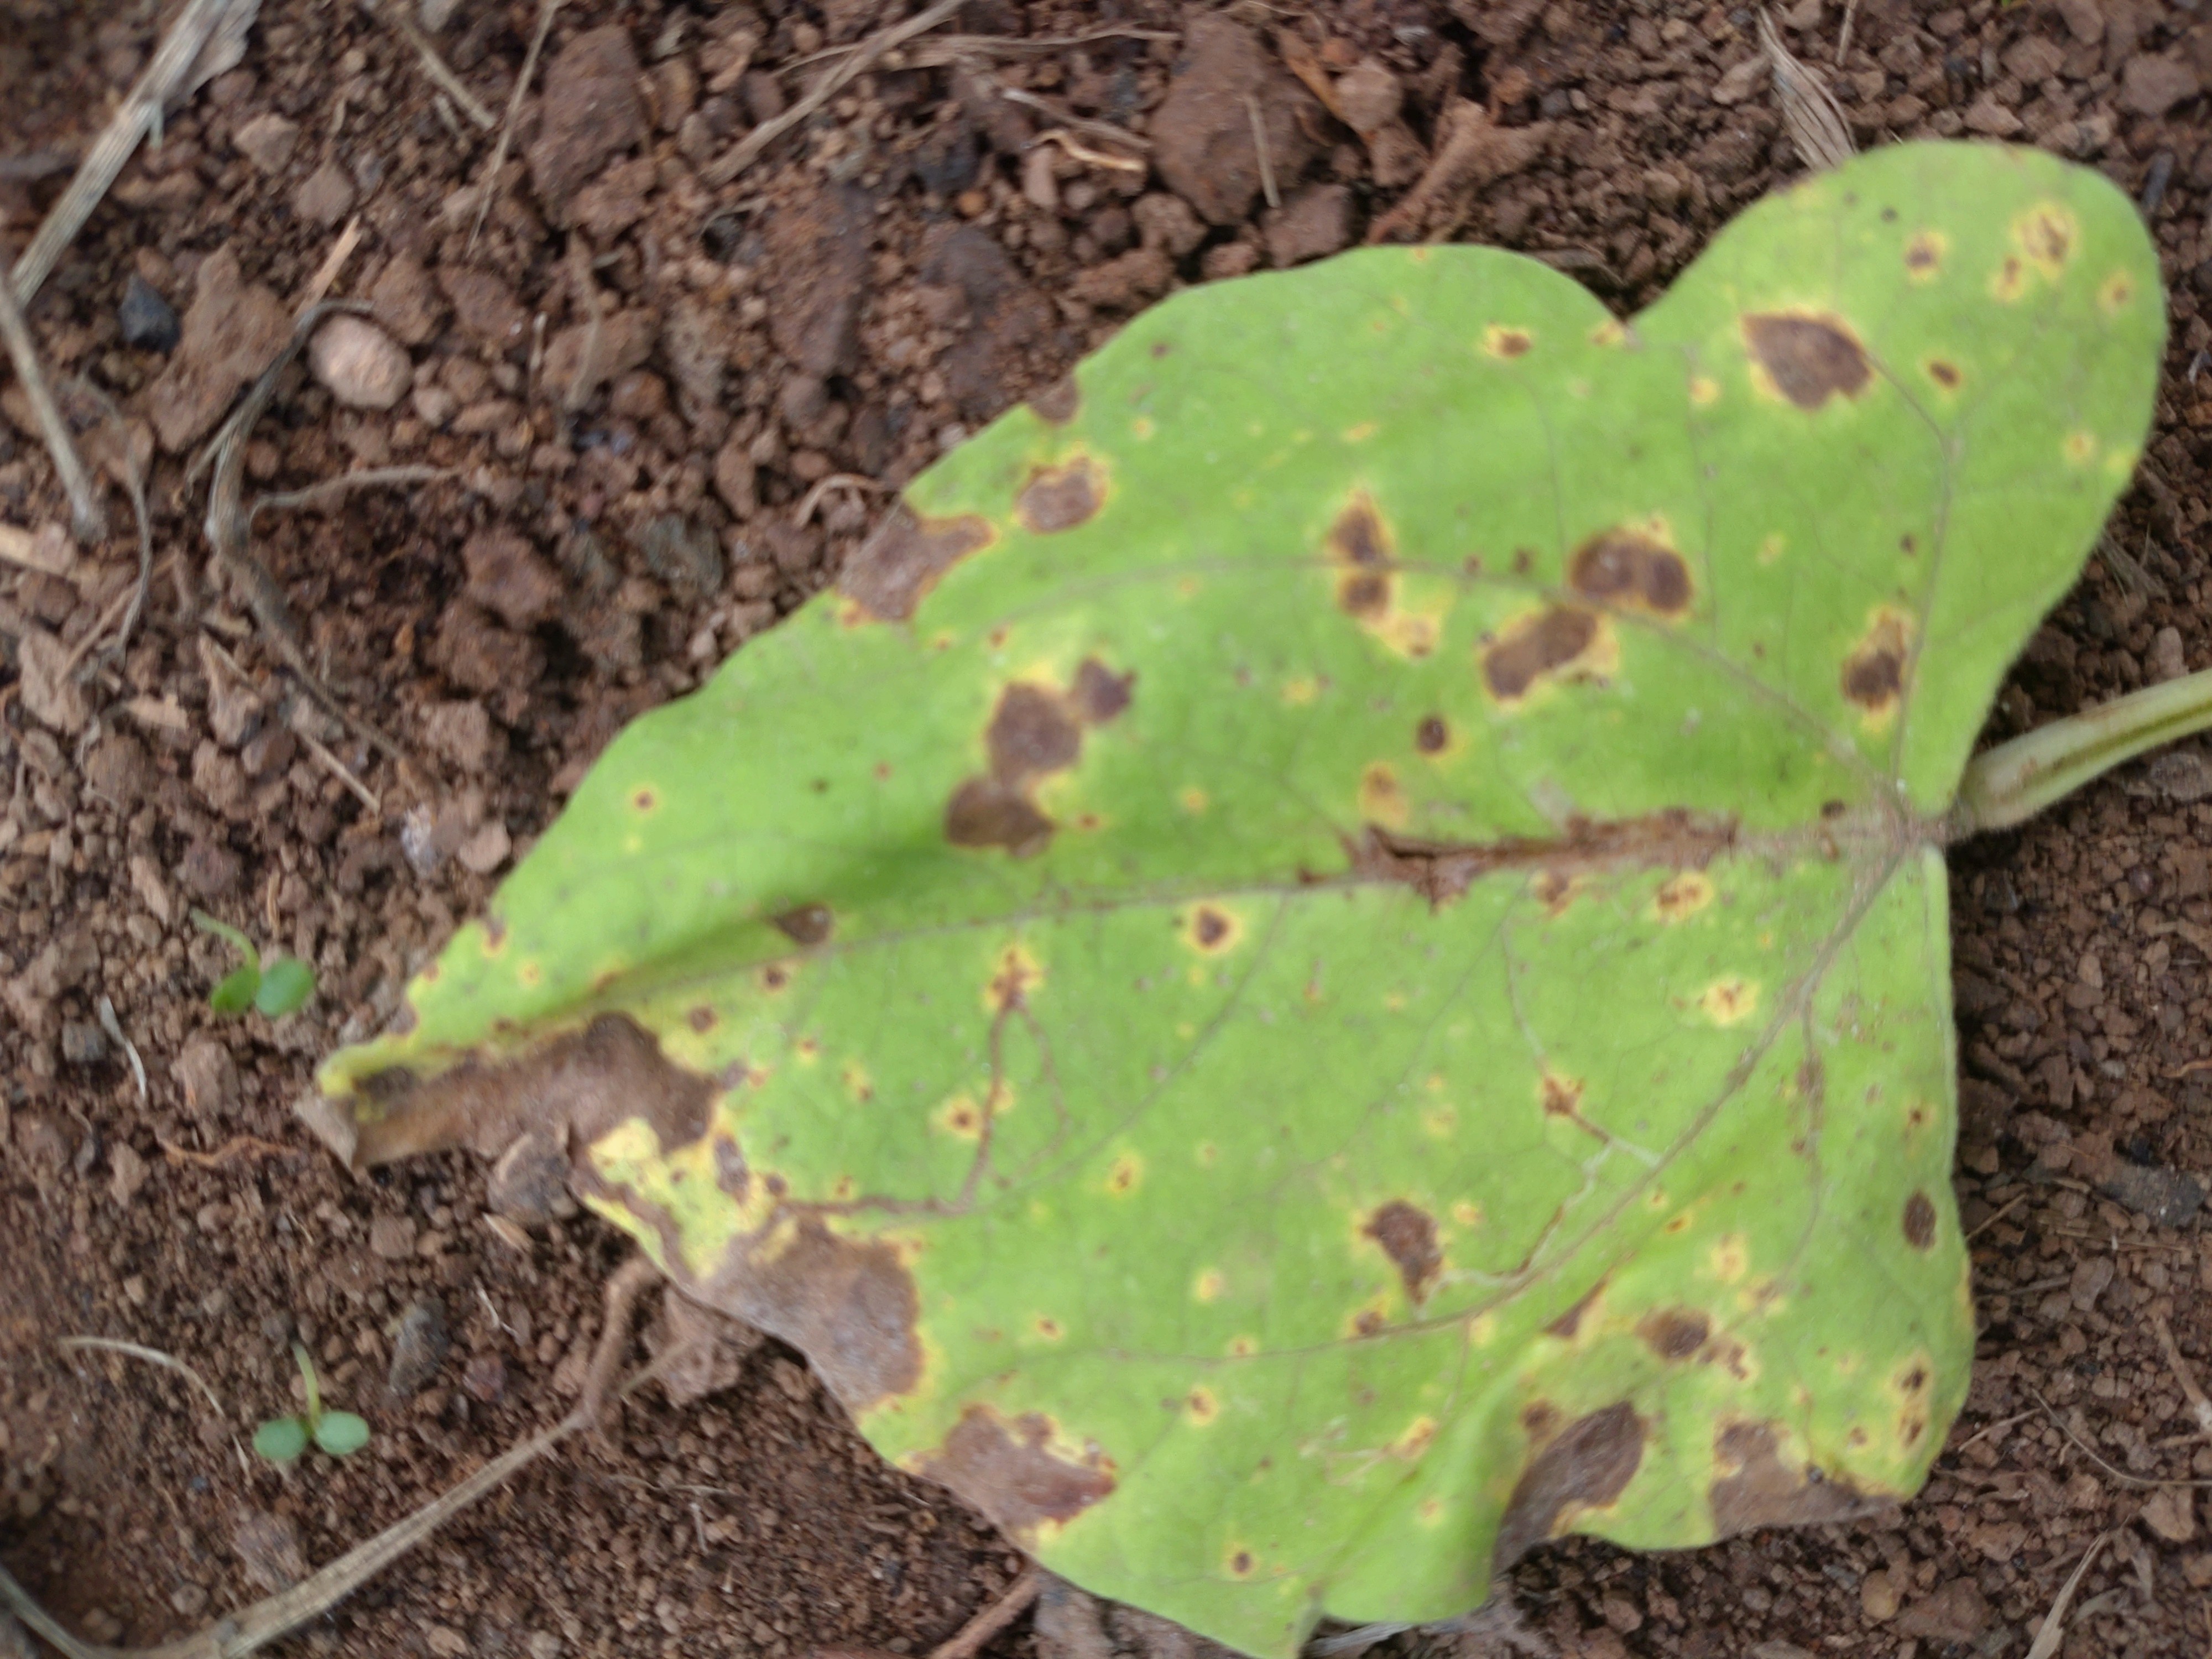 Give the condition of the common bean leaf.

rust
